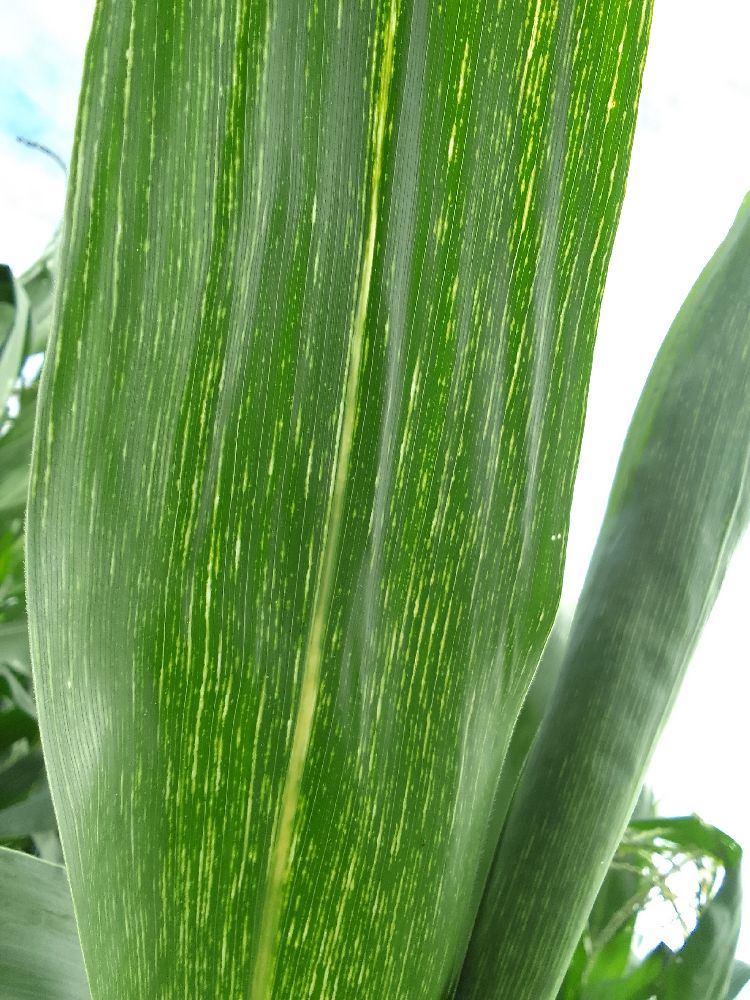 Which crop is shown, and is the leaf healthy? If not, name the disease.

maize, maize streak virus
